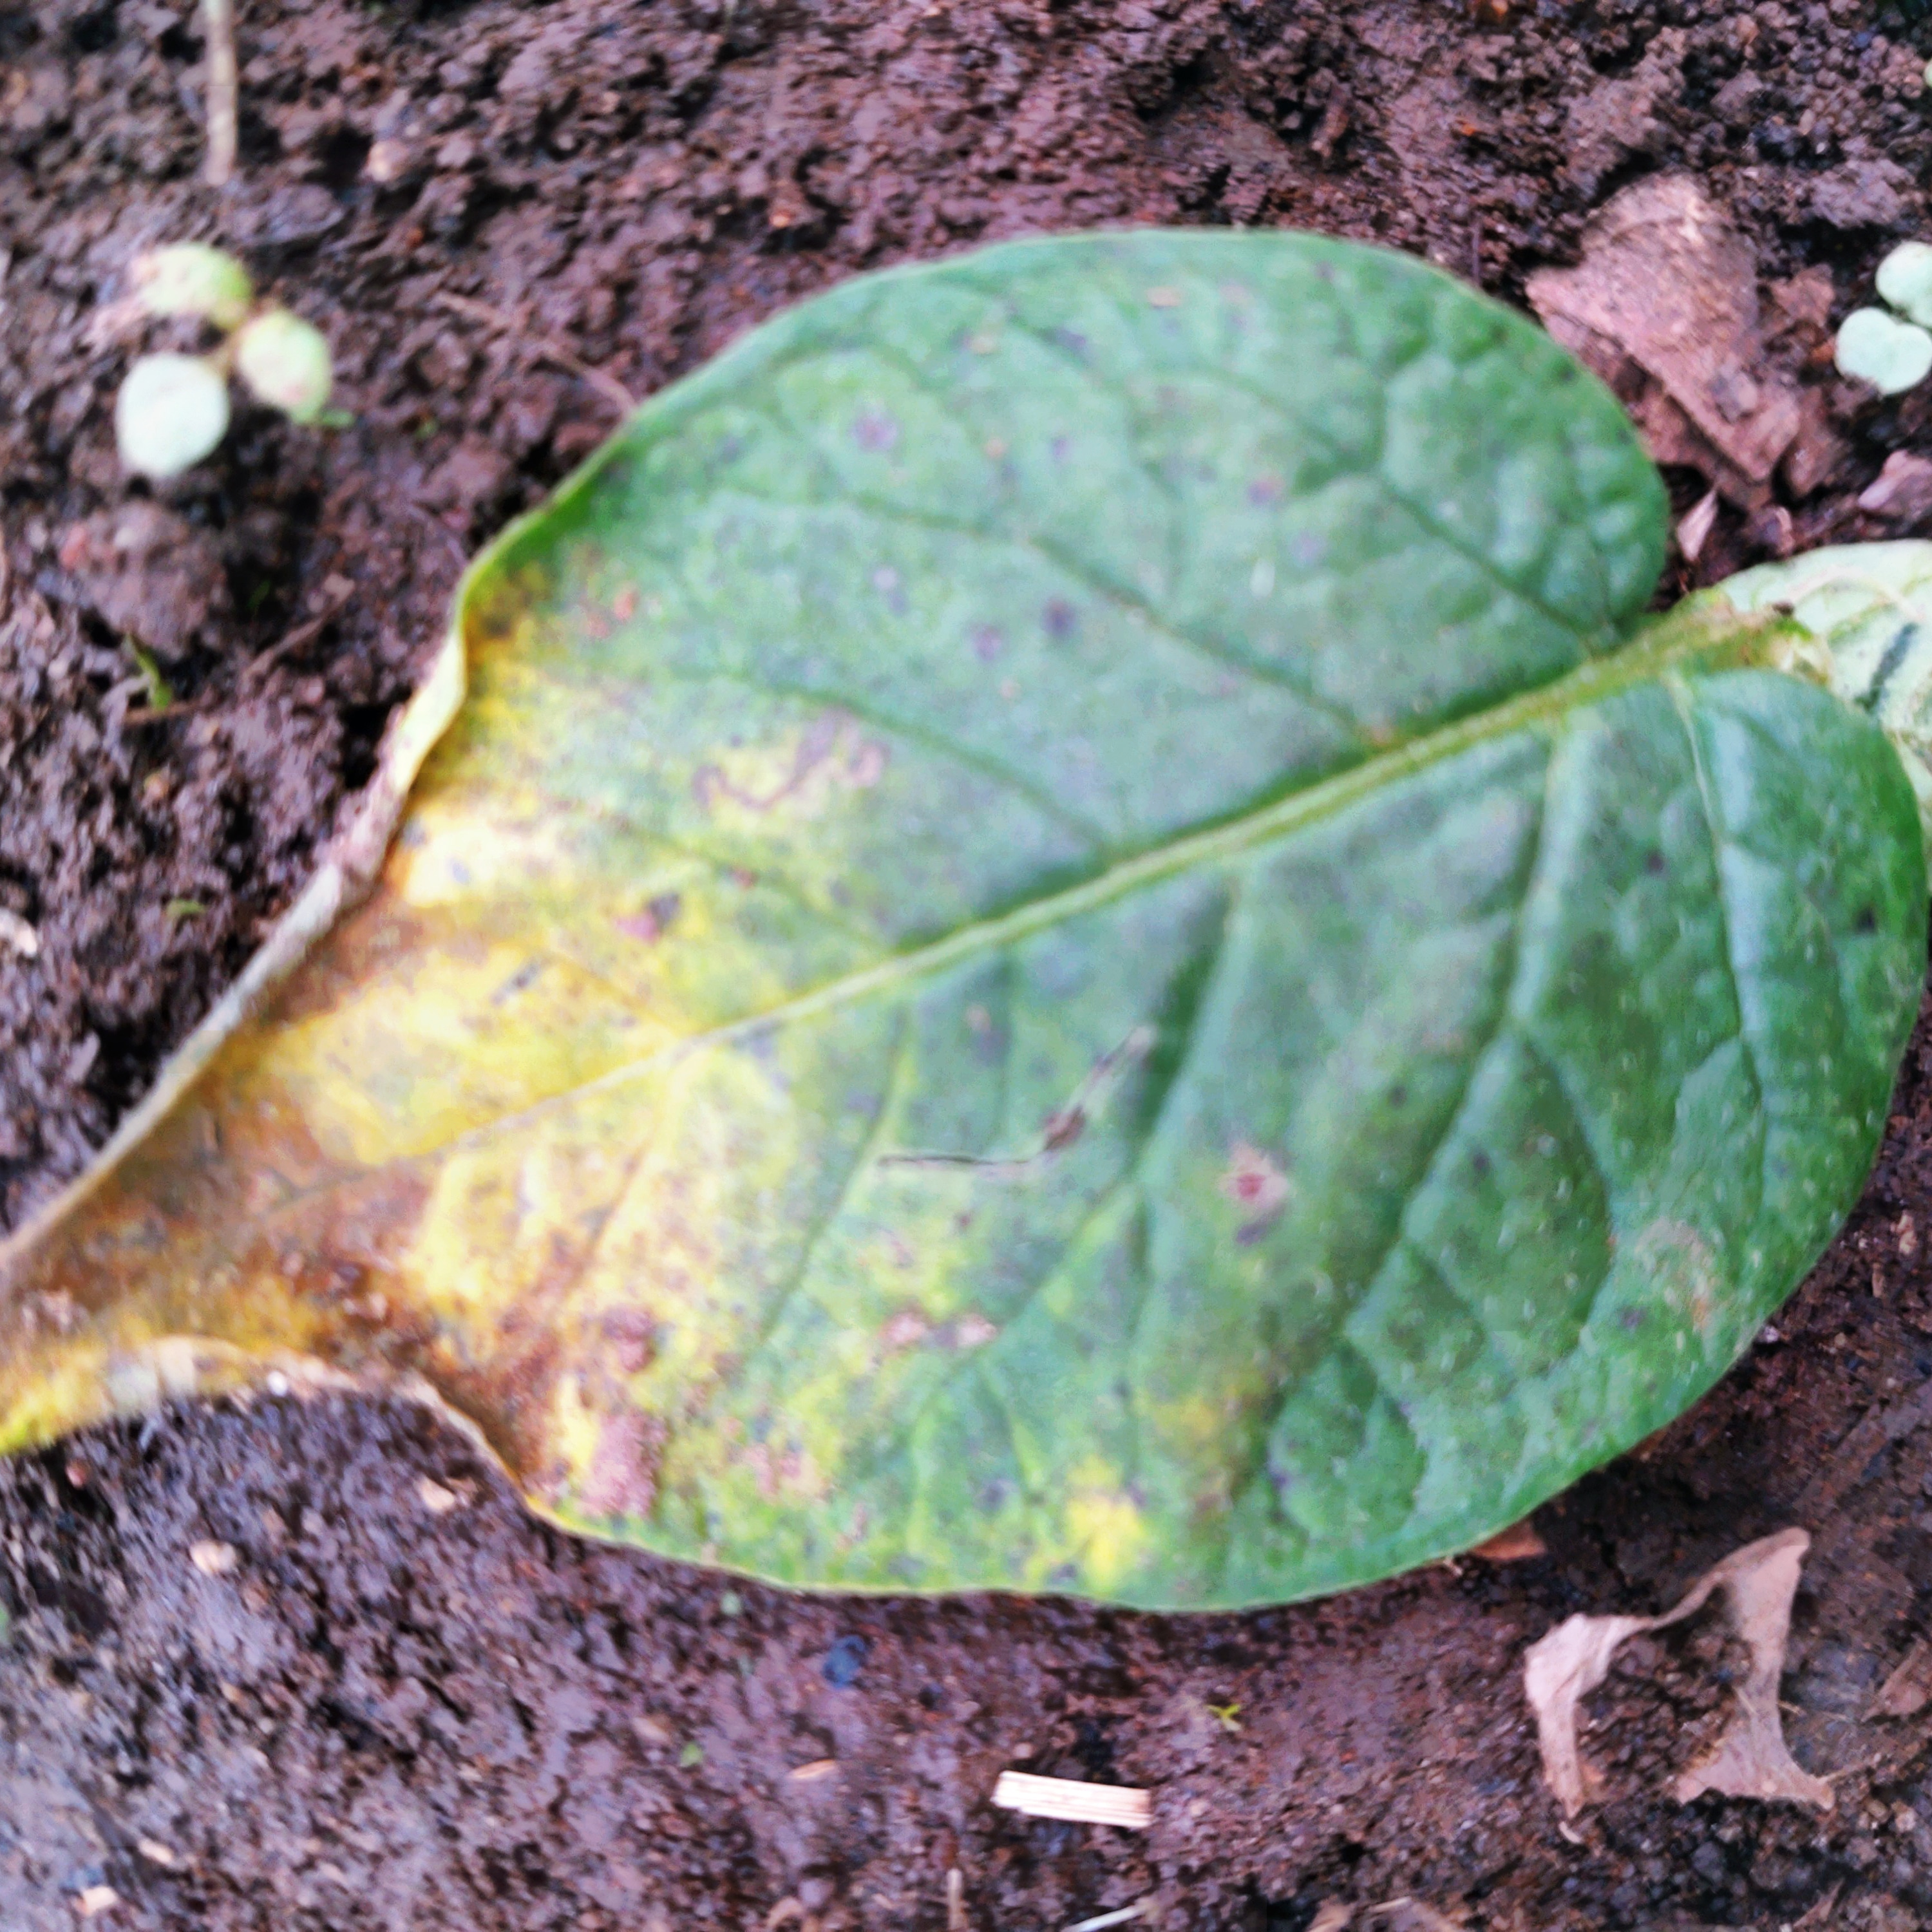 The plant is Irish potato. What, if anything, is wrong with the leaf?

late blight
